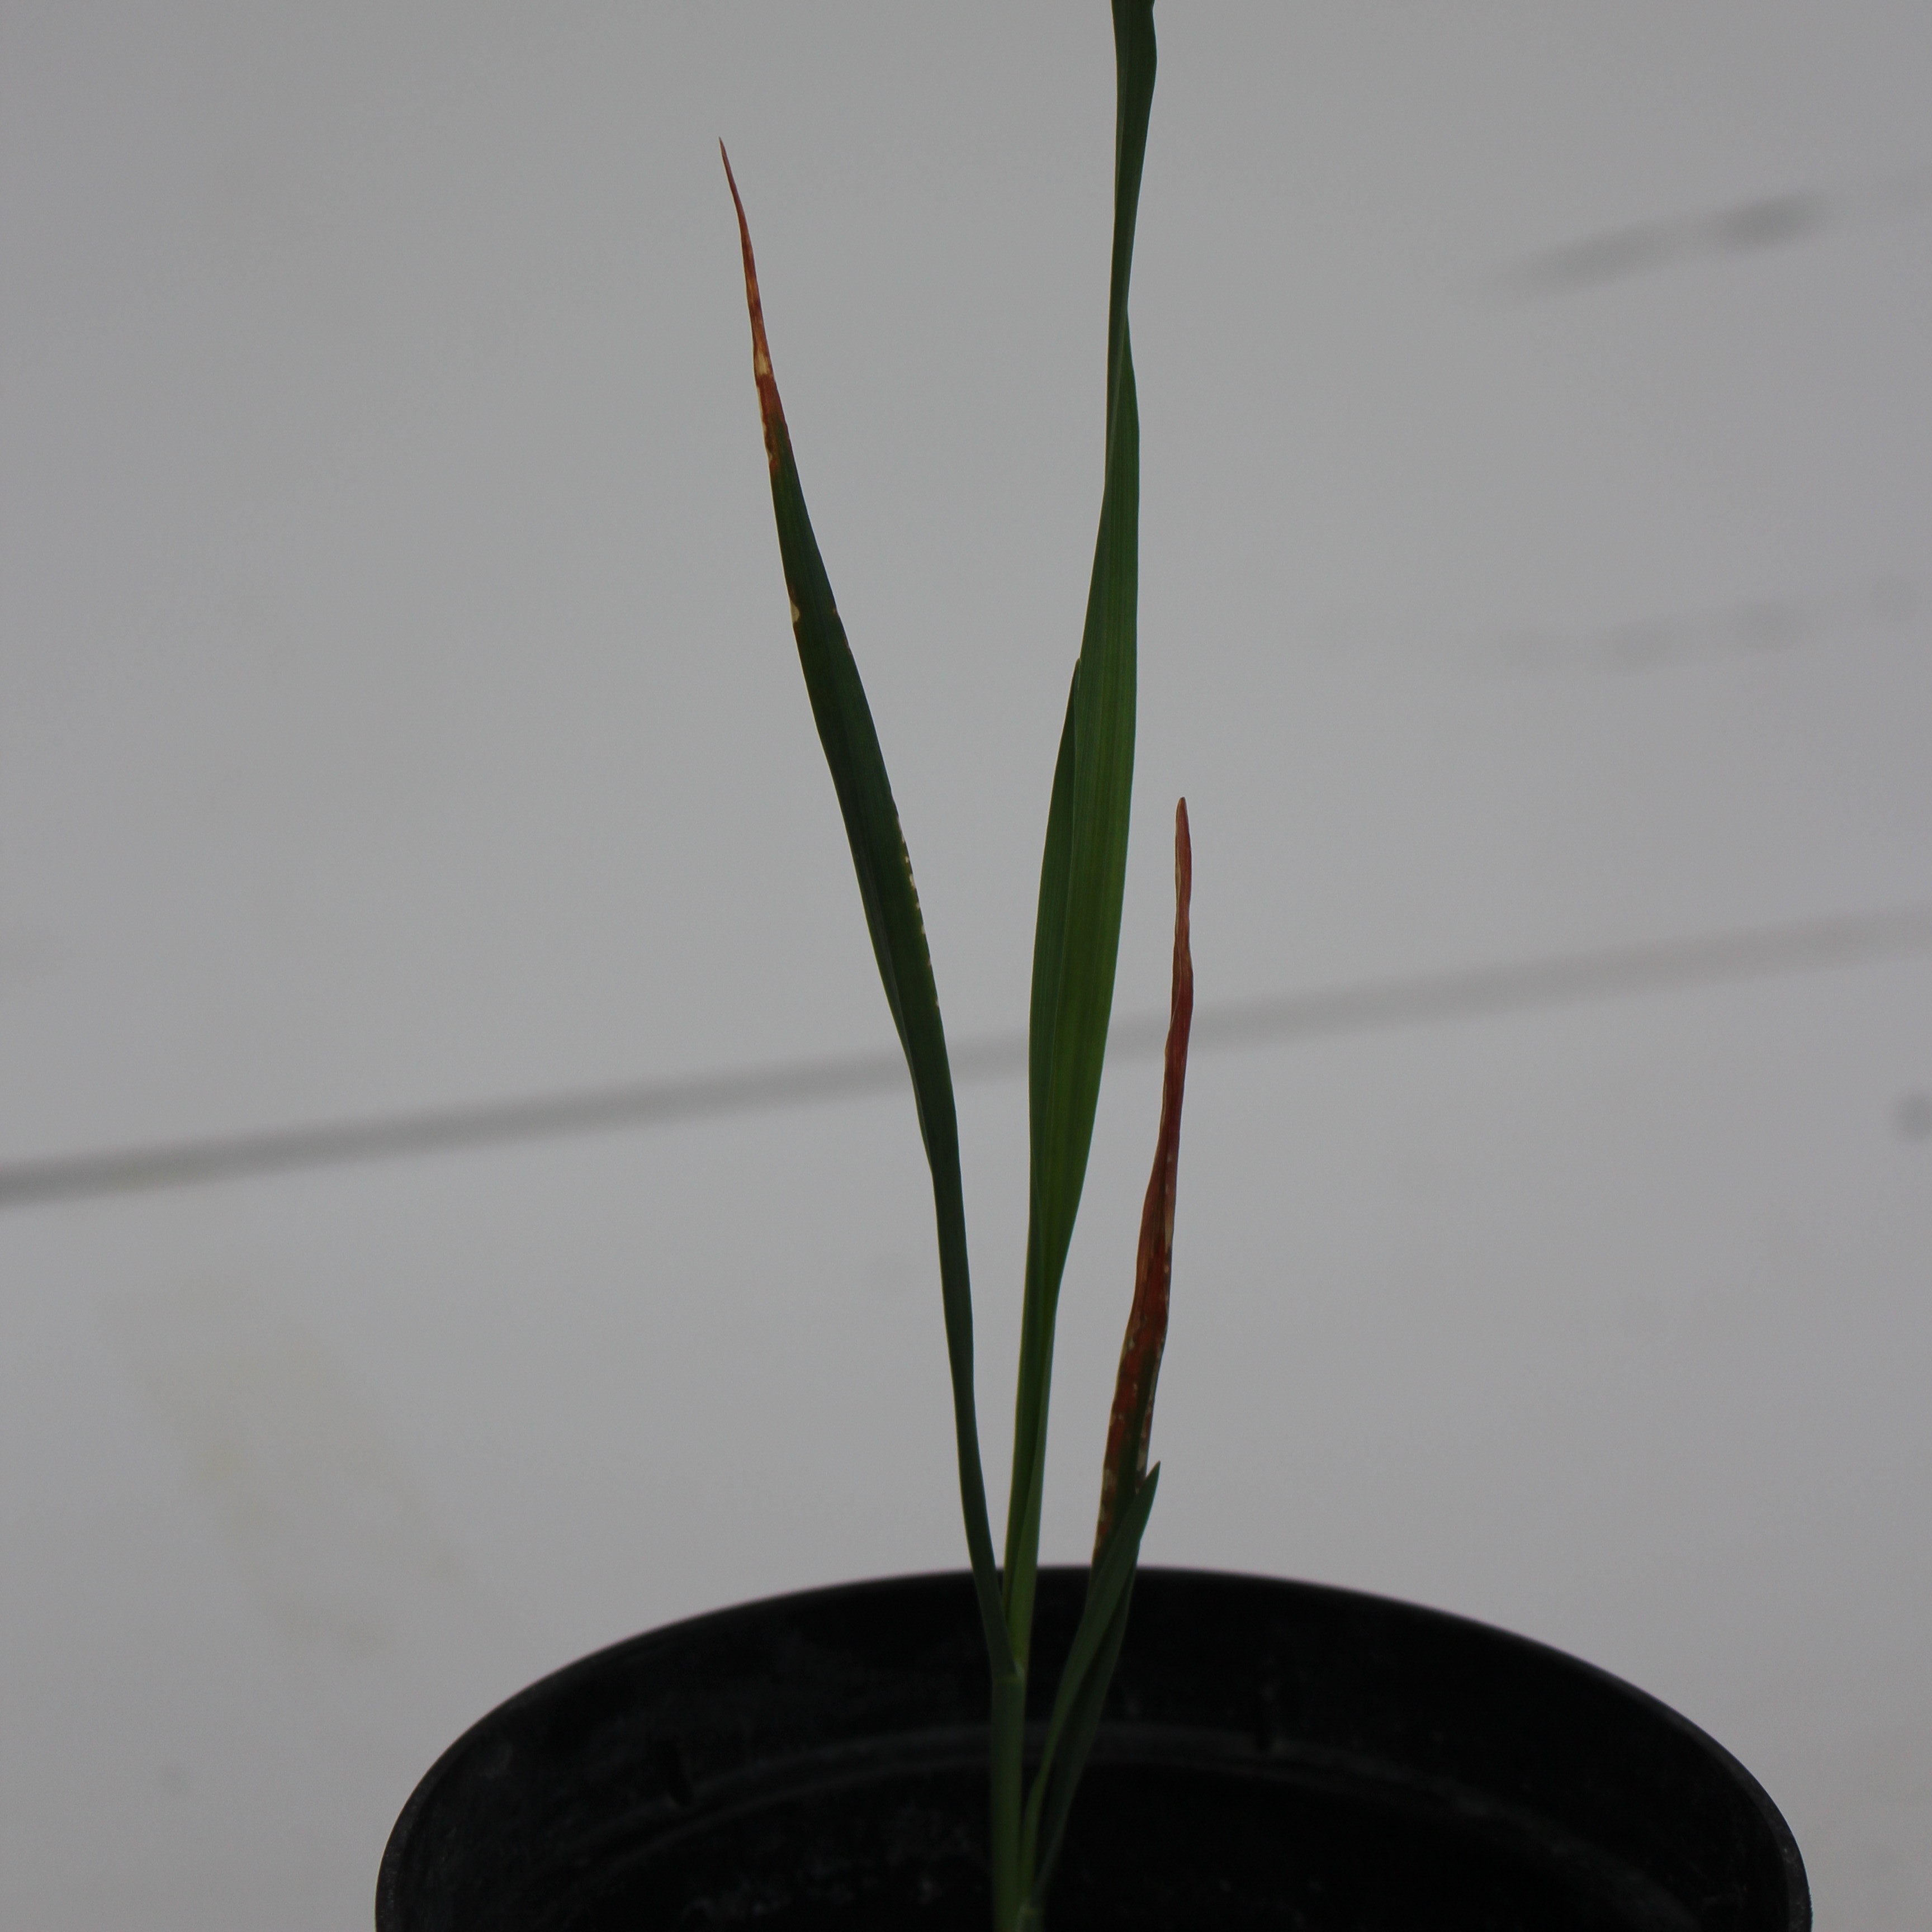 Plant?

Avena sterilis
